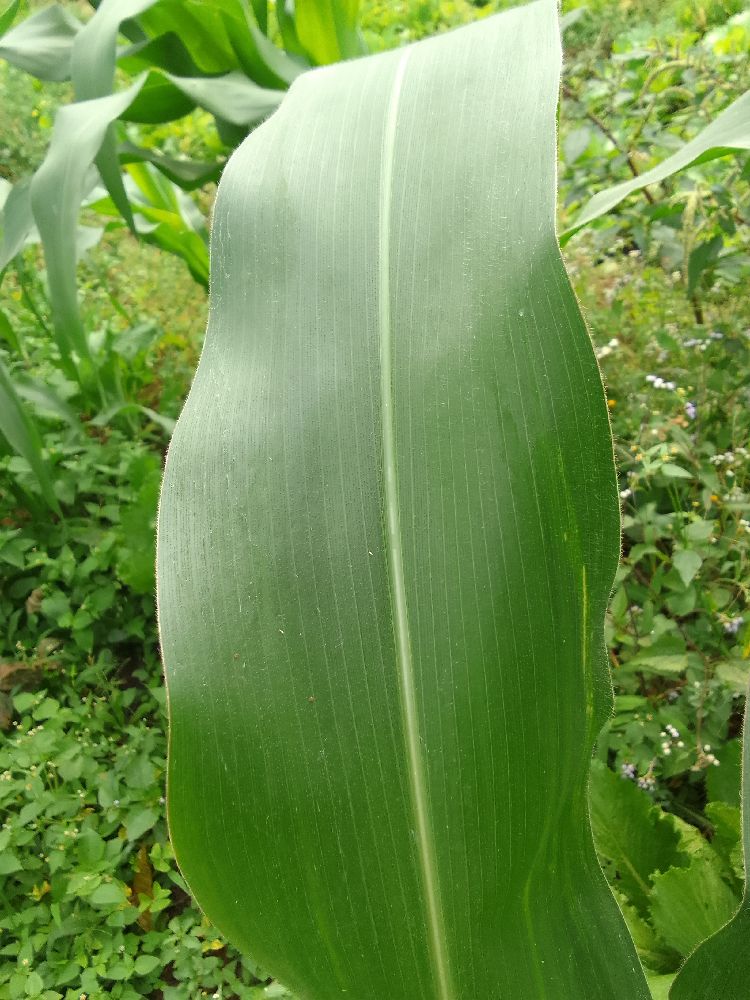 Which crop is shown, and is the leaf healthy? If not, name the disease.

maize, healthy
